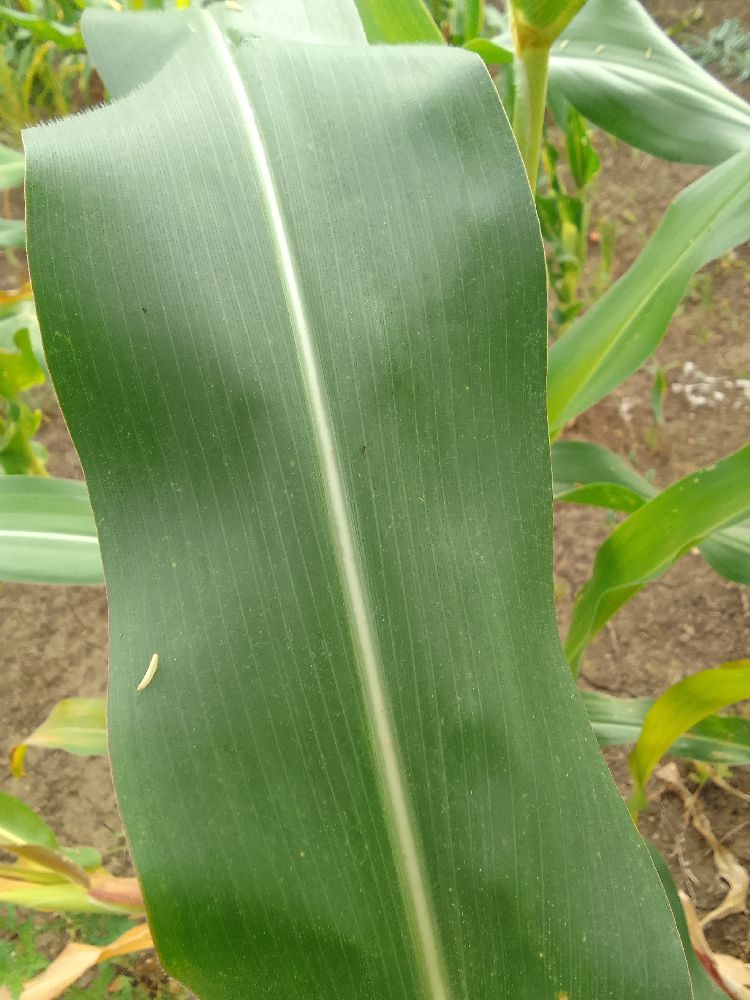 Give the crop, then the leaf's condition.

maize, healthy
